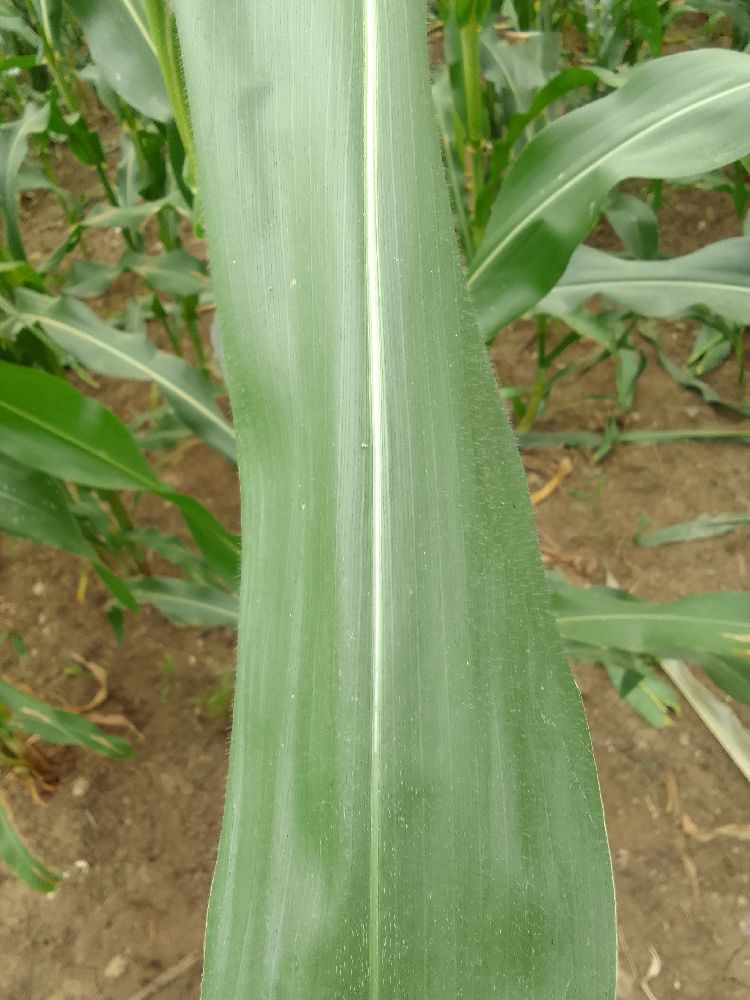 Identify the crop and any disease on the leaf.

maize, healthy
